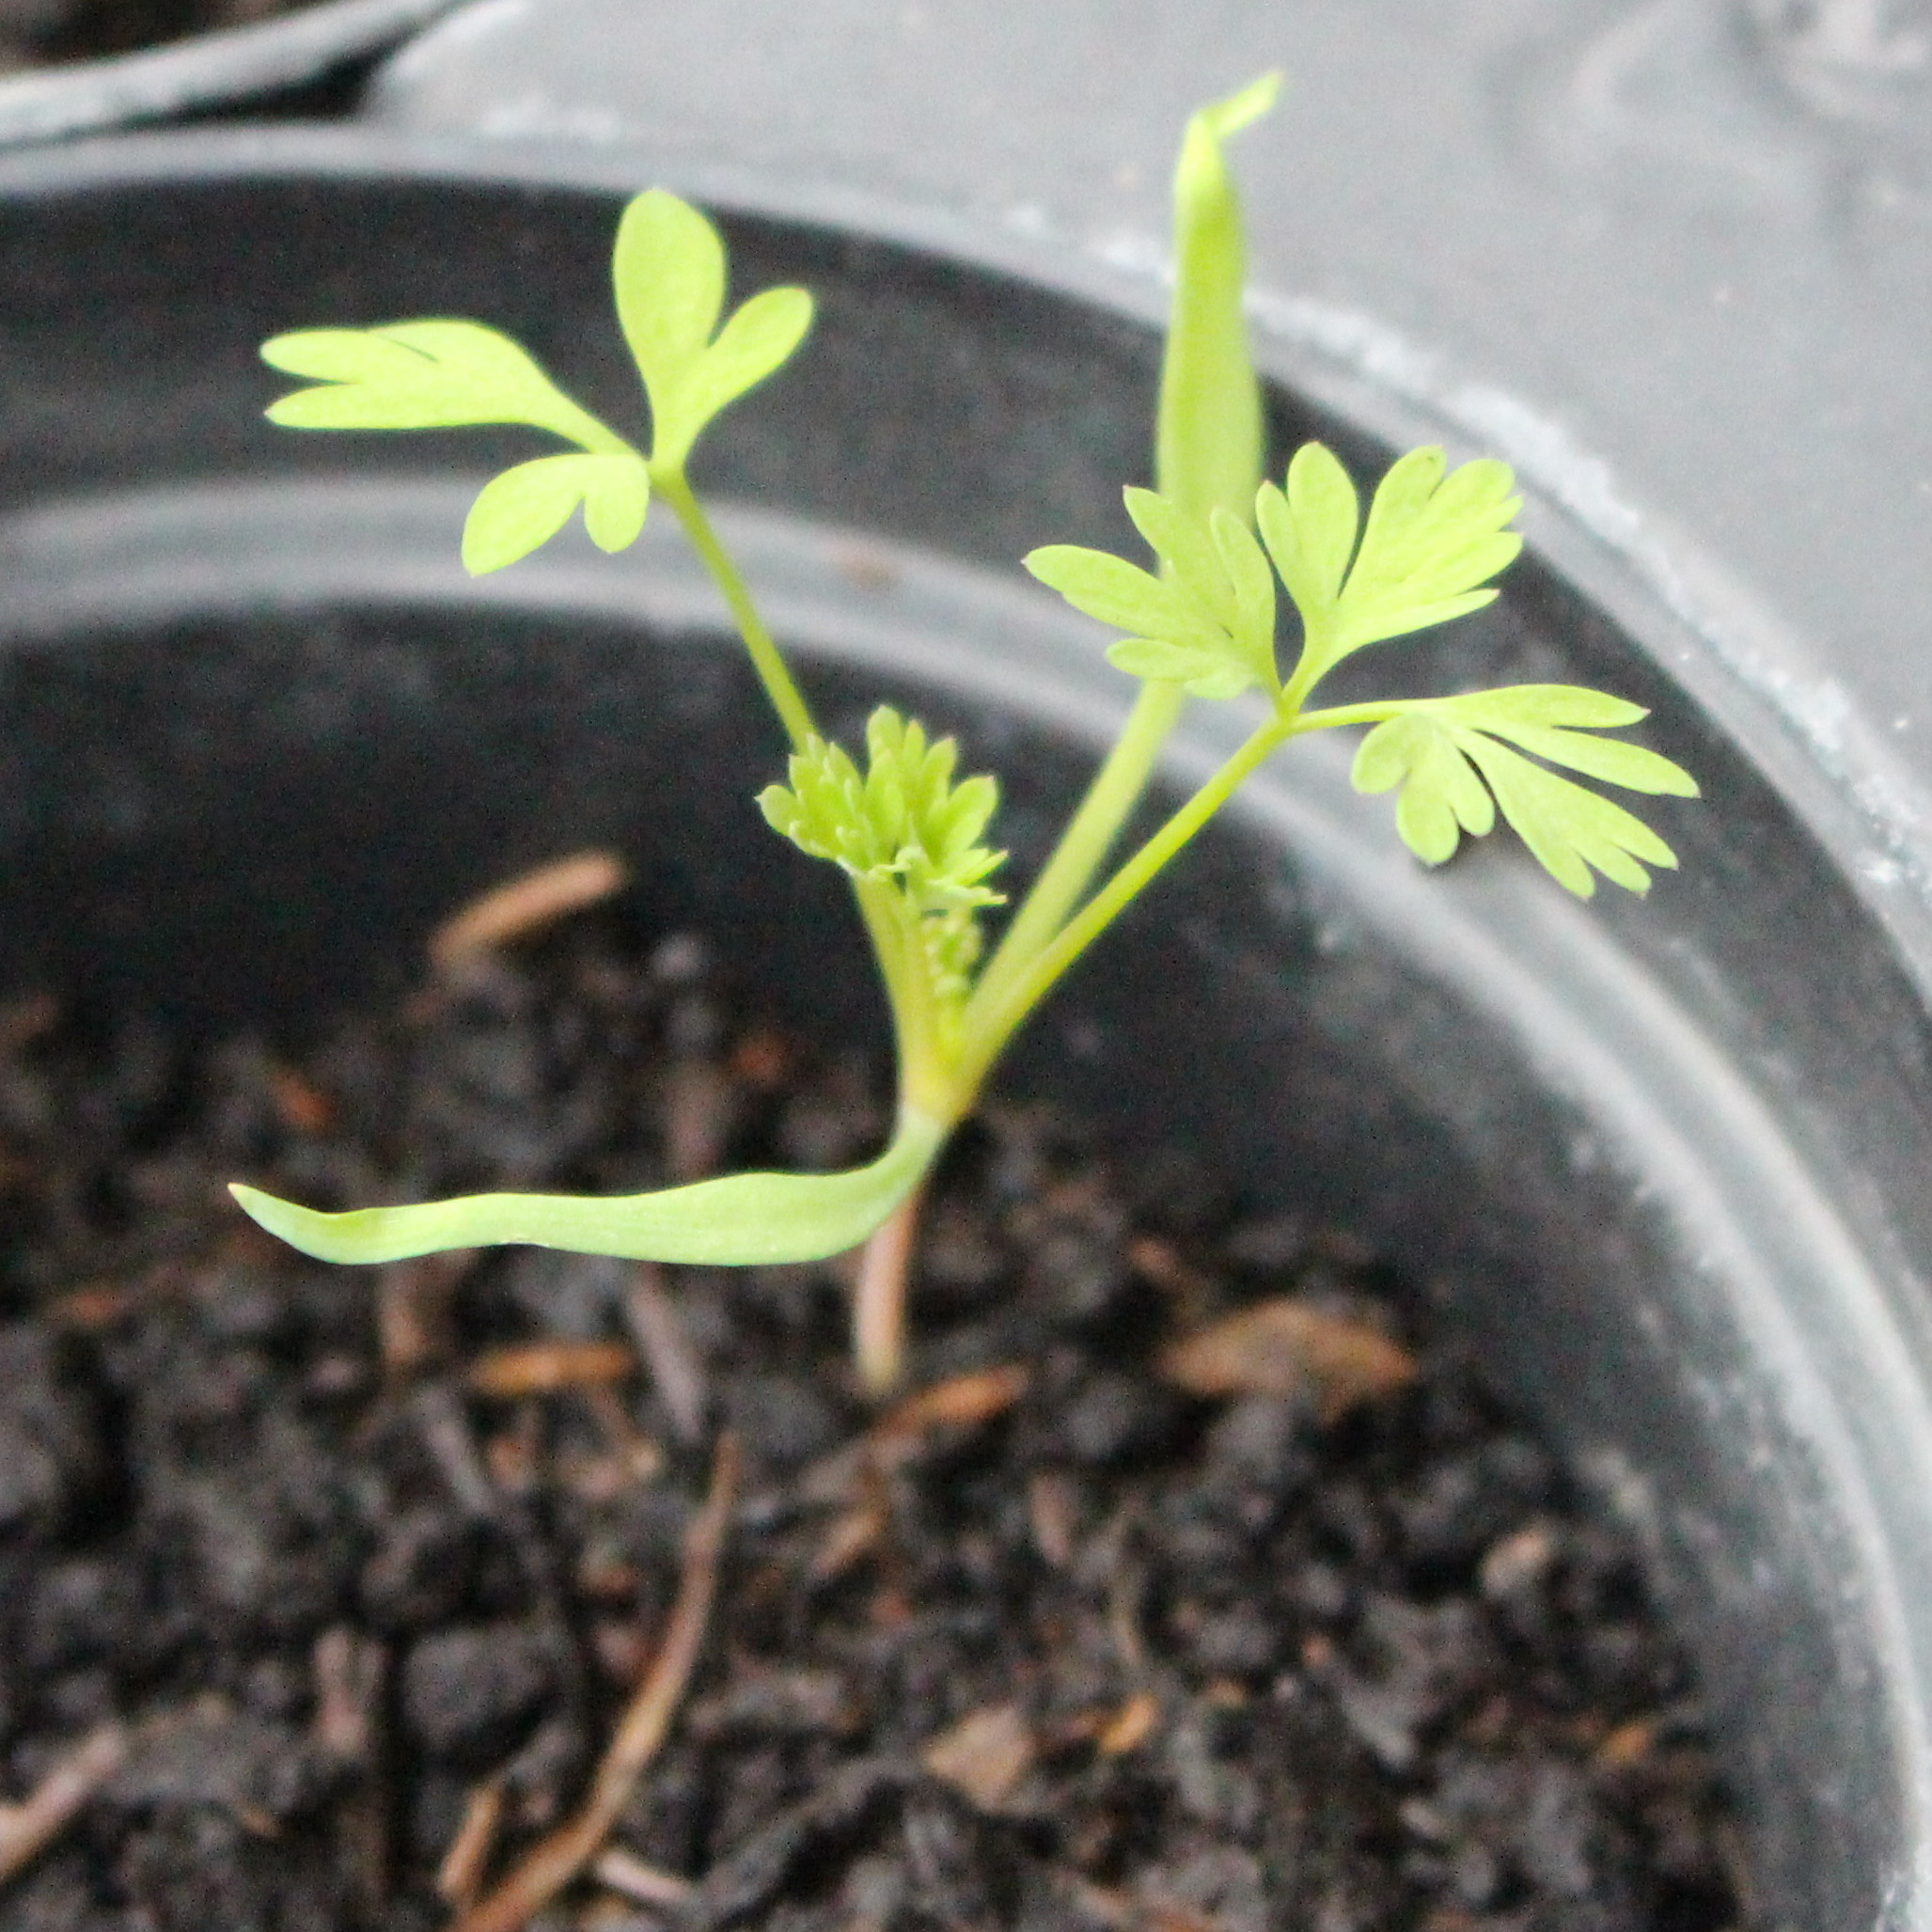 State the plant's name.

Fumaria officinalis
